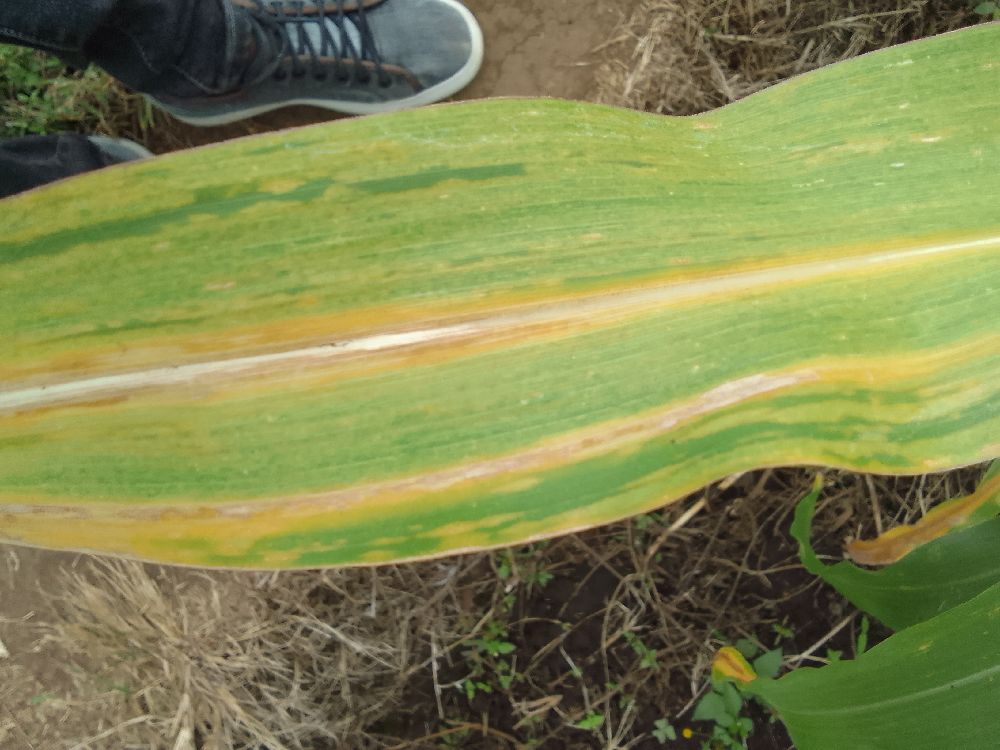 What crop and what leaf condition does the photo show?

maize, maize lethal necrosis
